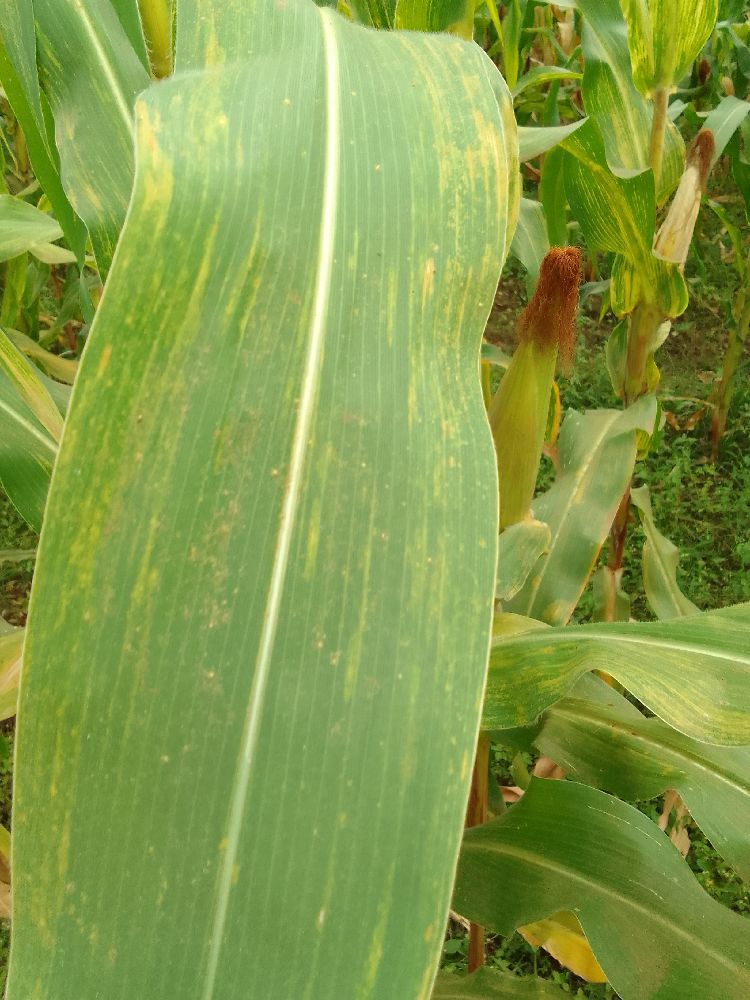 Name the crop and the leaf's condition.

maize, maize lethal necrosis
